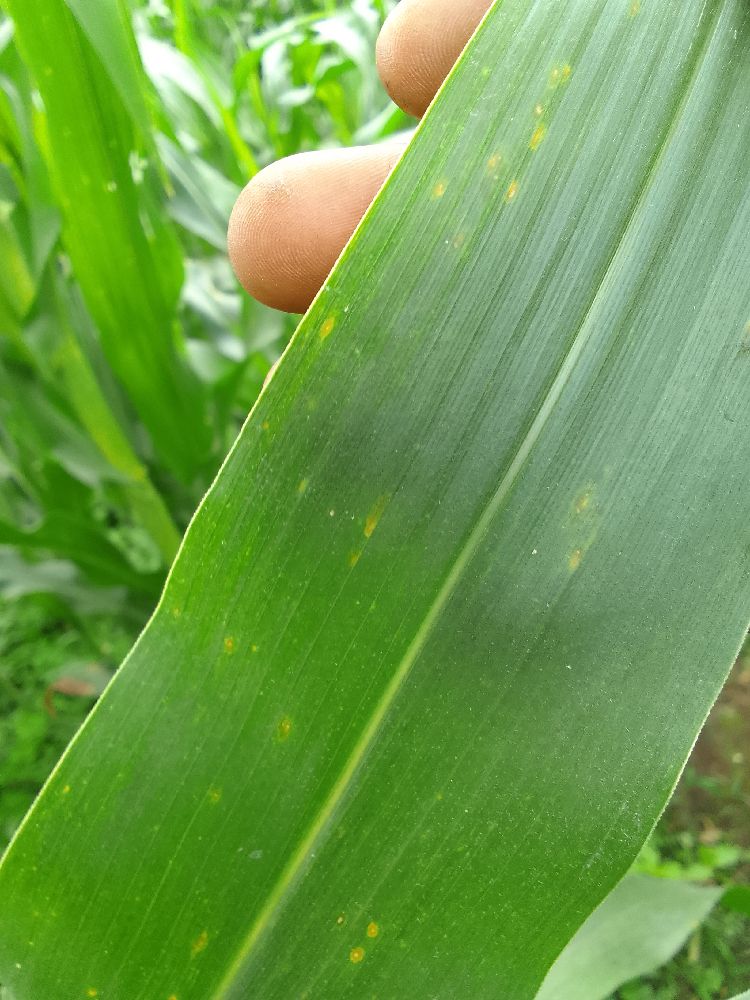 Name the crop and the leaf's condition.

maize, healthy
